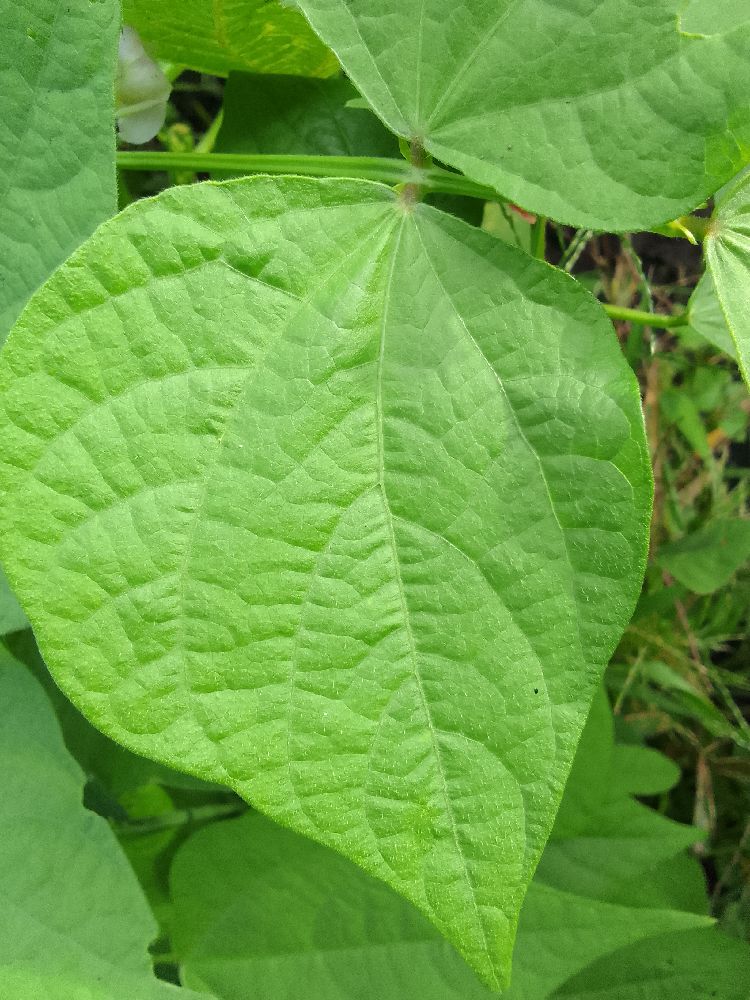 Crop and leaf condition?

common bean, healthy
